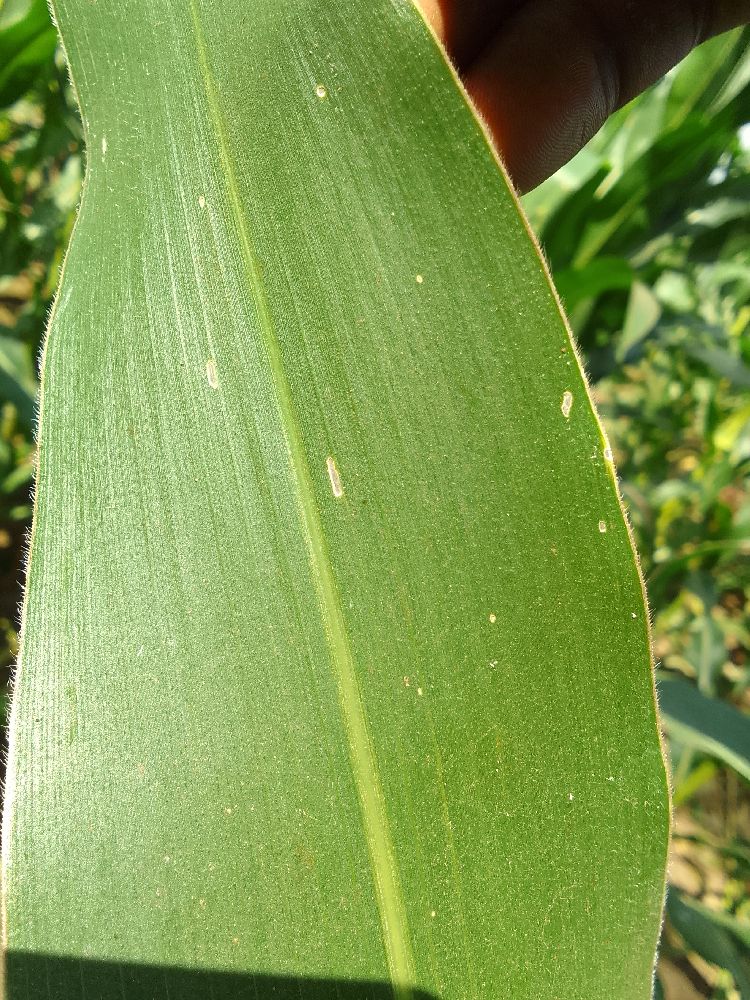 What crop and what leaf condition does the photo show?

maize, healthy
